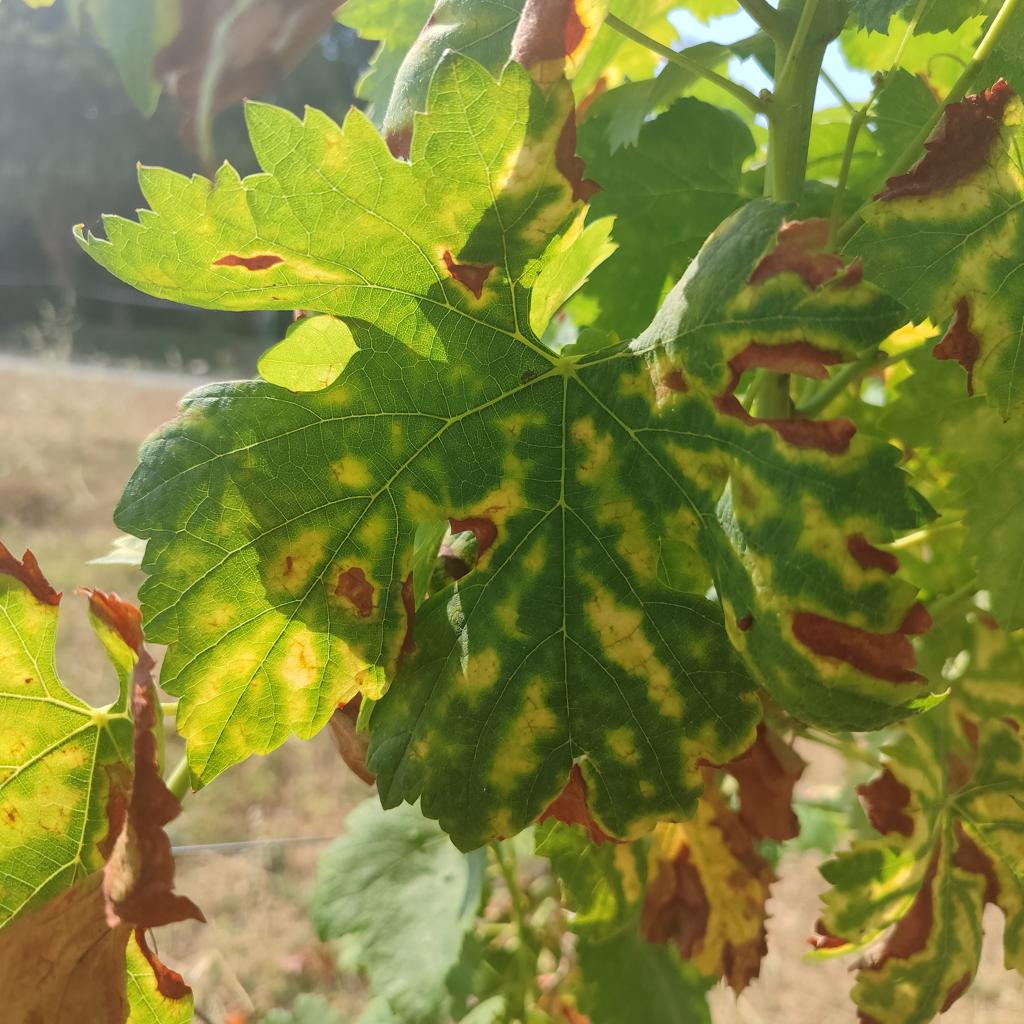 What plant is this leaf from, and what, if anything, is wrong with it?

grapevine, esca complex
